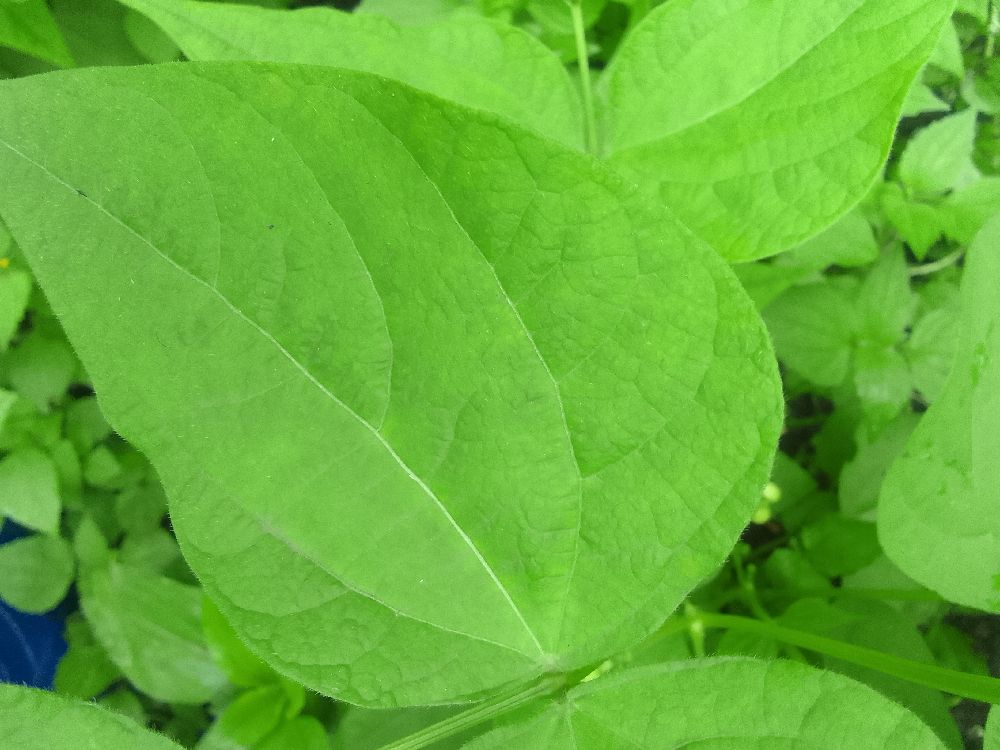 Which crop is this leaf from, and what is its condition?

common bean, healthy
